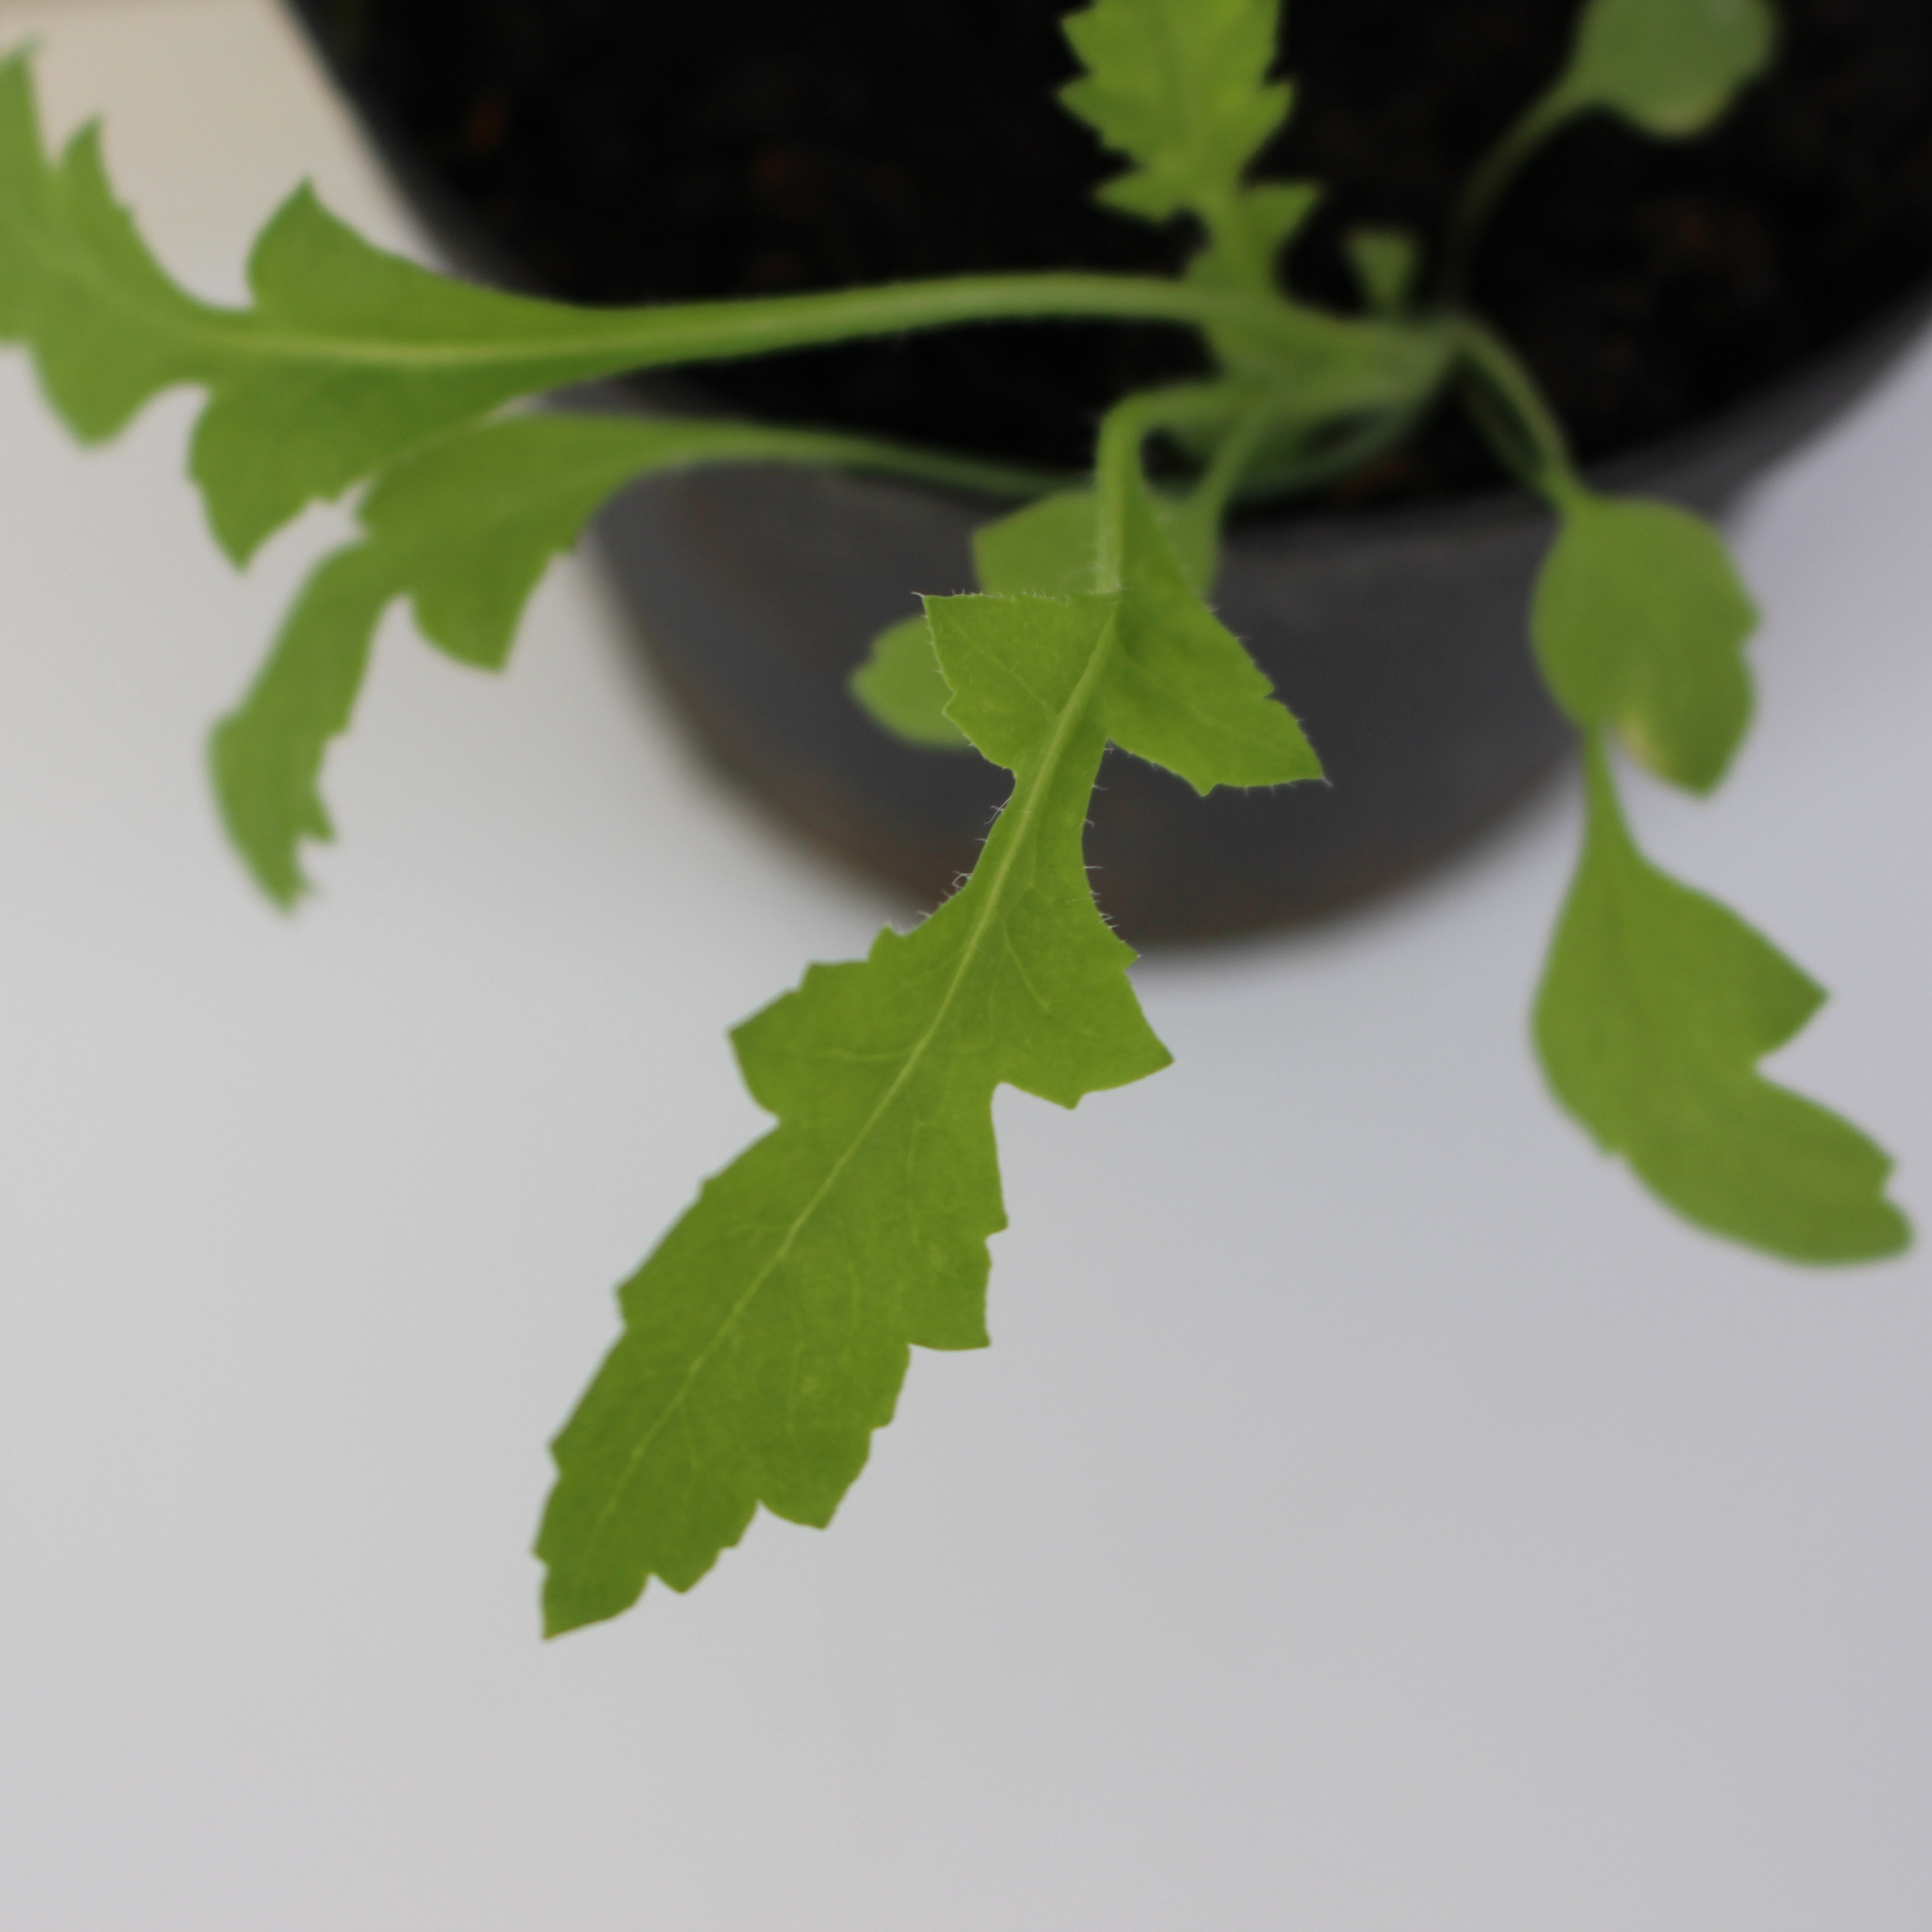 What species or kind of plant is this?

Papaver rhoeas
